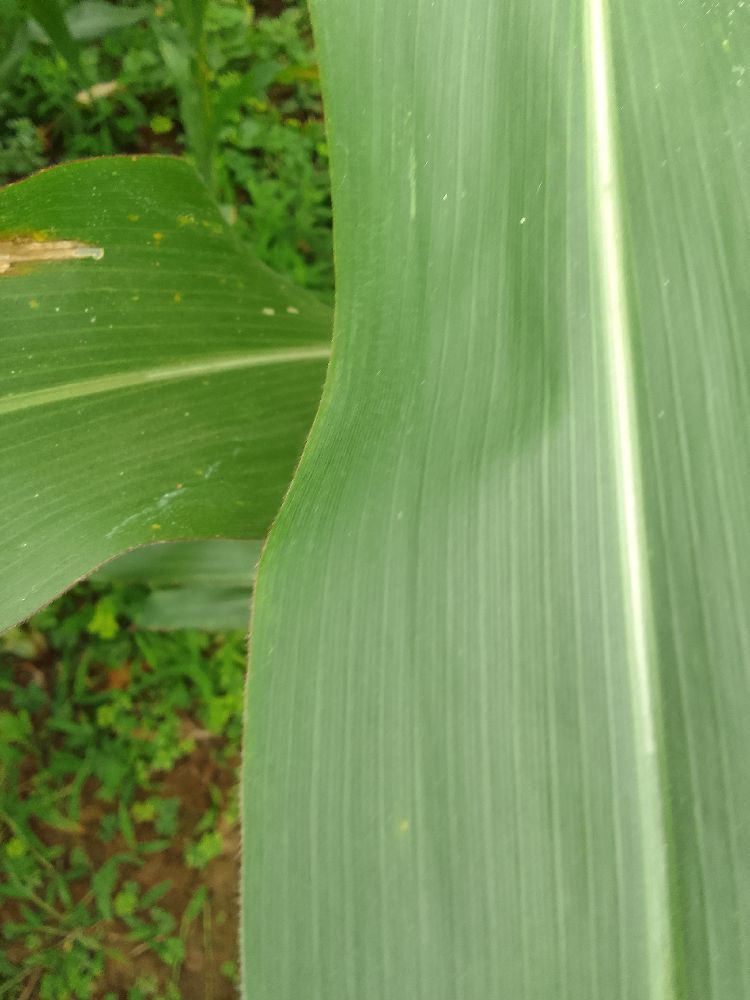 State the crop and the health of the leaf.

maize, healthy
